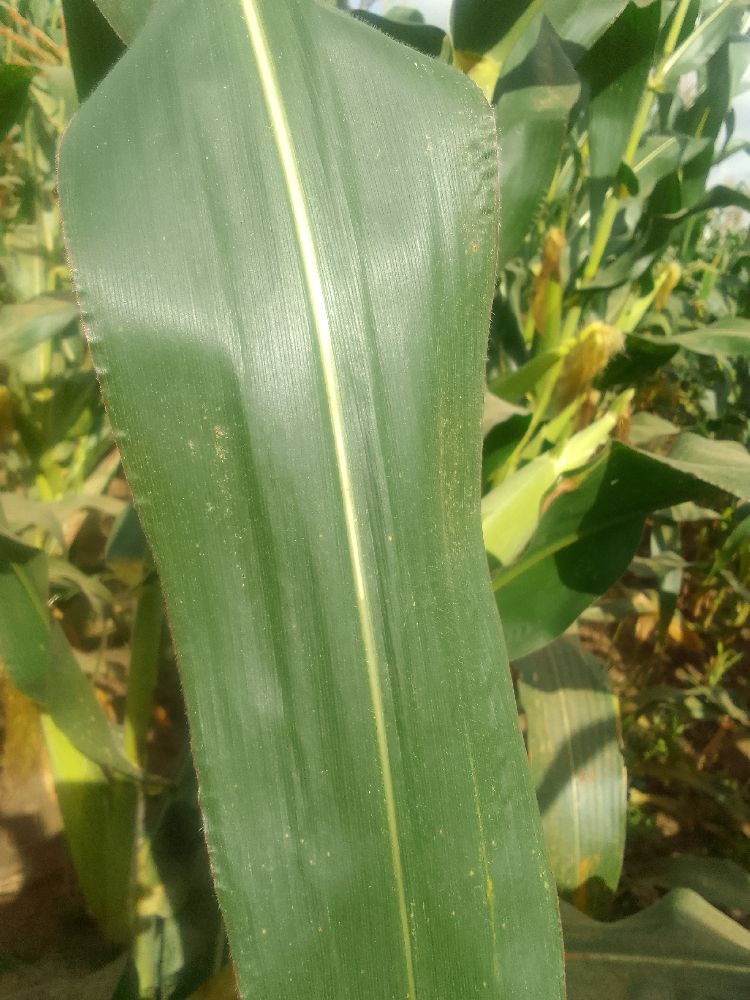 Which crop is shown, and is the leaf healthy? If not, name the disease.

maize, healthy
